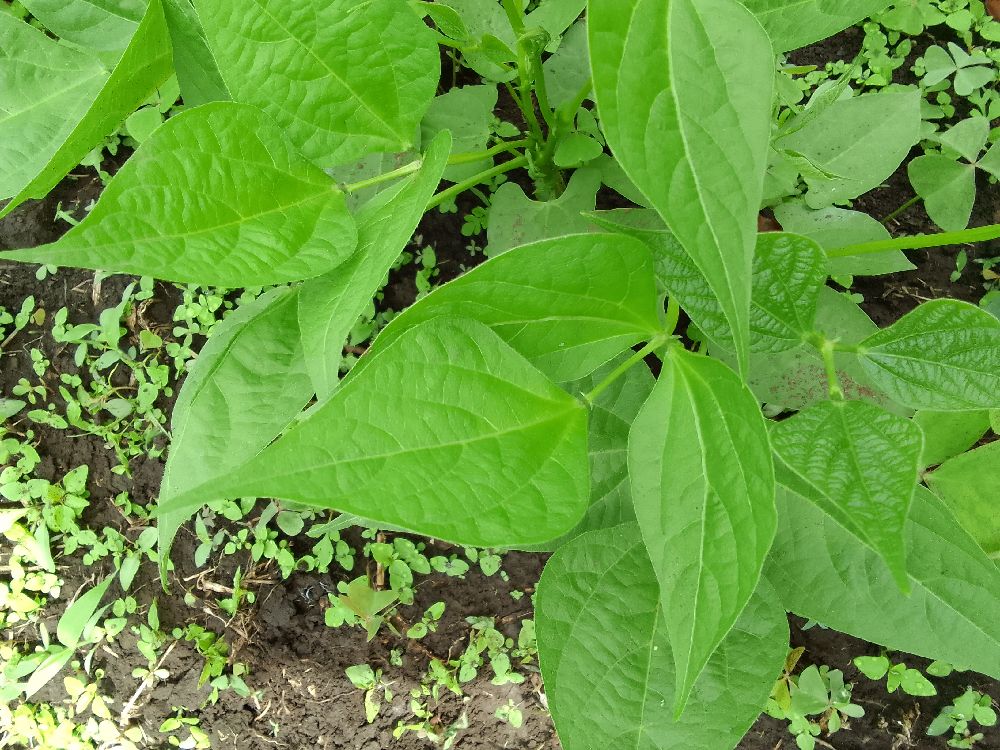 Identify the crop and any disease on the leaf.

common bean, healthy
